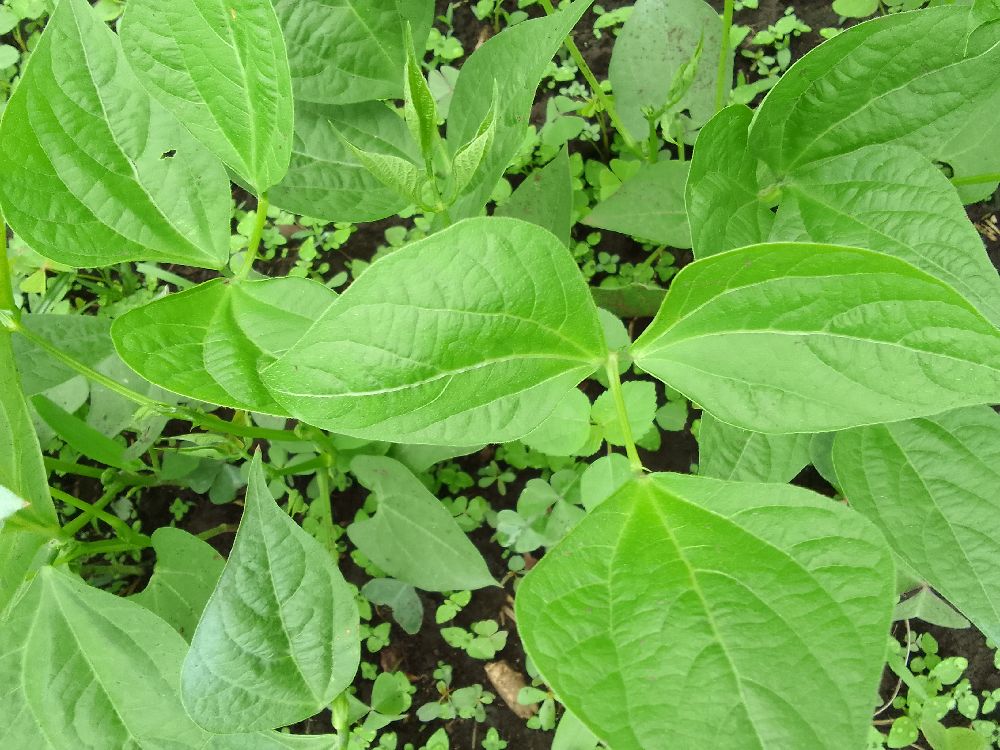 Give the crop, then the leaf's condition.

common bean, healthy
